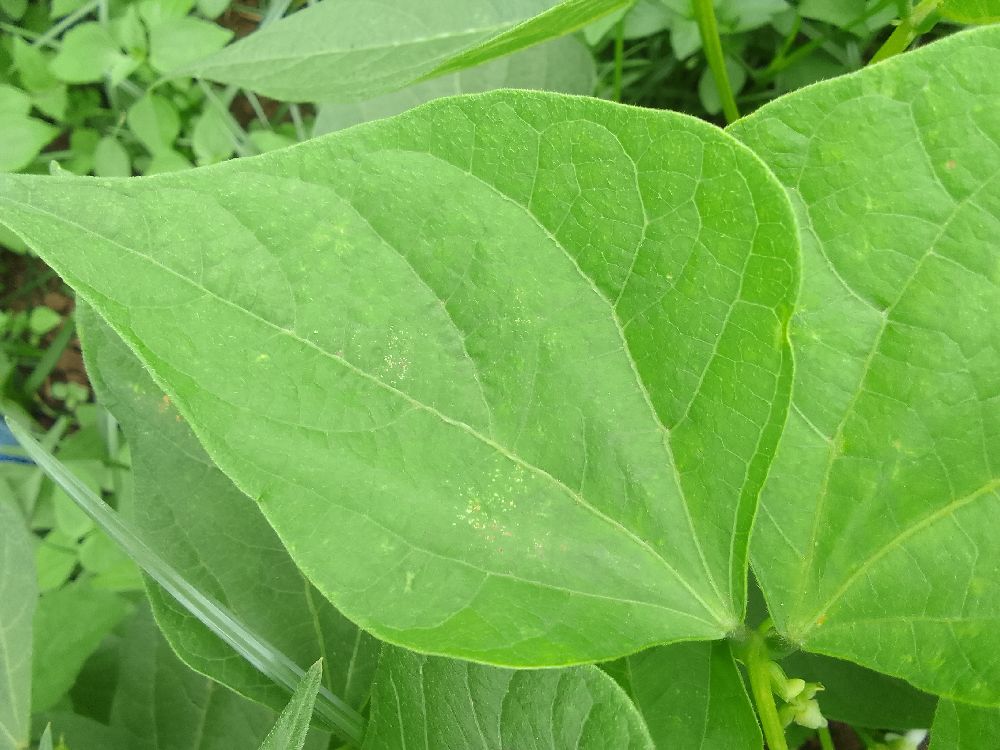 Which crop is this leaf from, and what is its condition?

common bean, healthy
